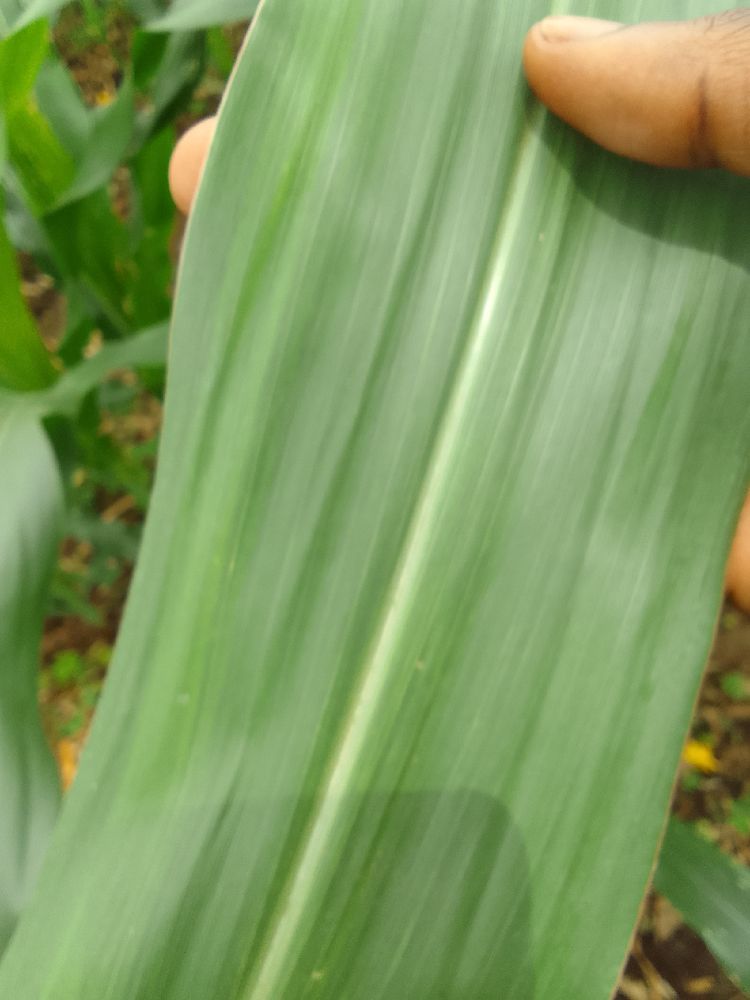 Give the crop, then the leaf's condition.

maize, healthy
